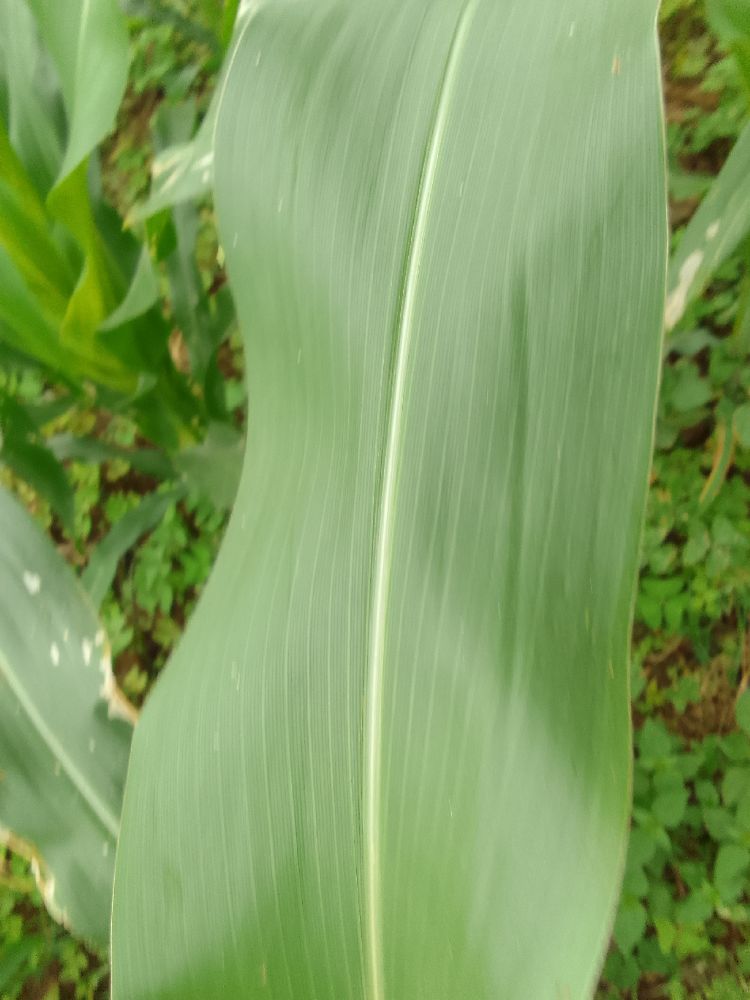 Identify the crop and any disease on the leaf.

maize, healthy
